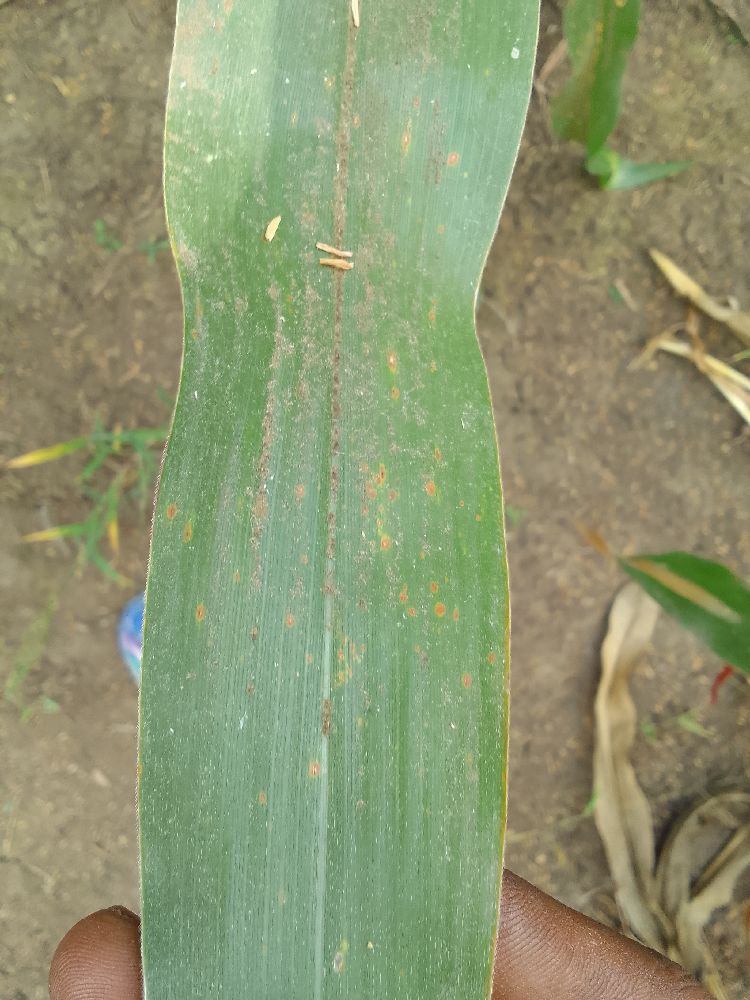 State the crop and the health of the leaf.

maize, healthy
